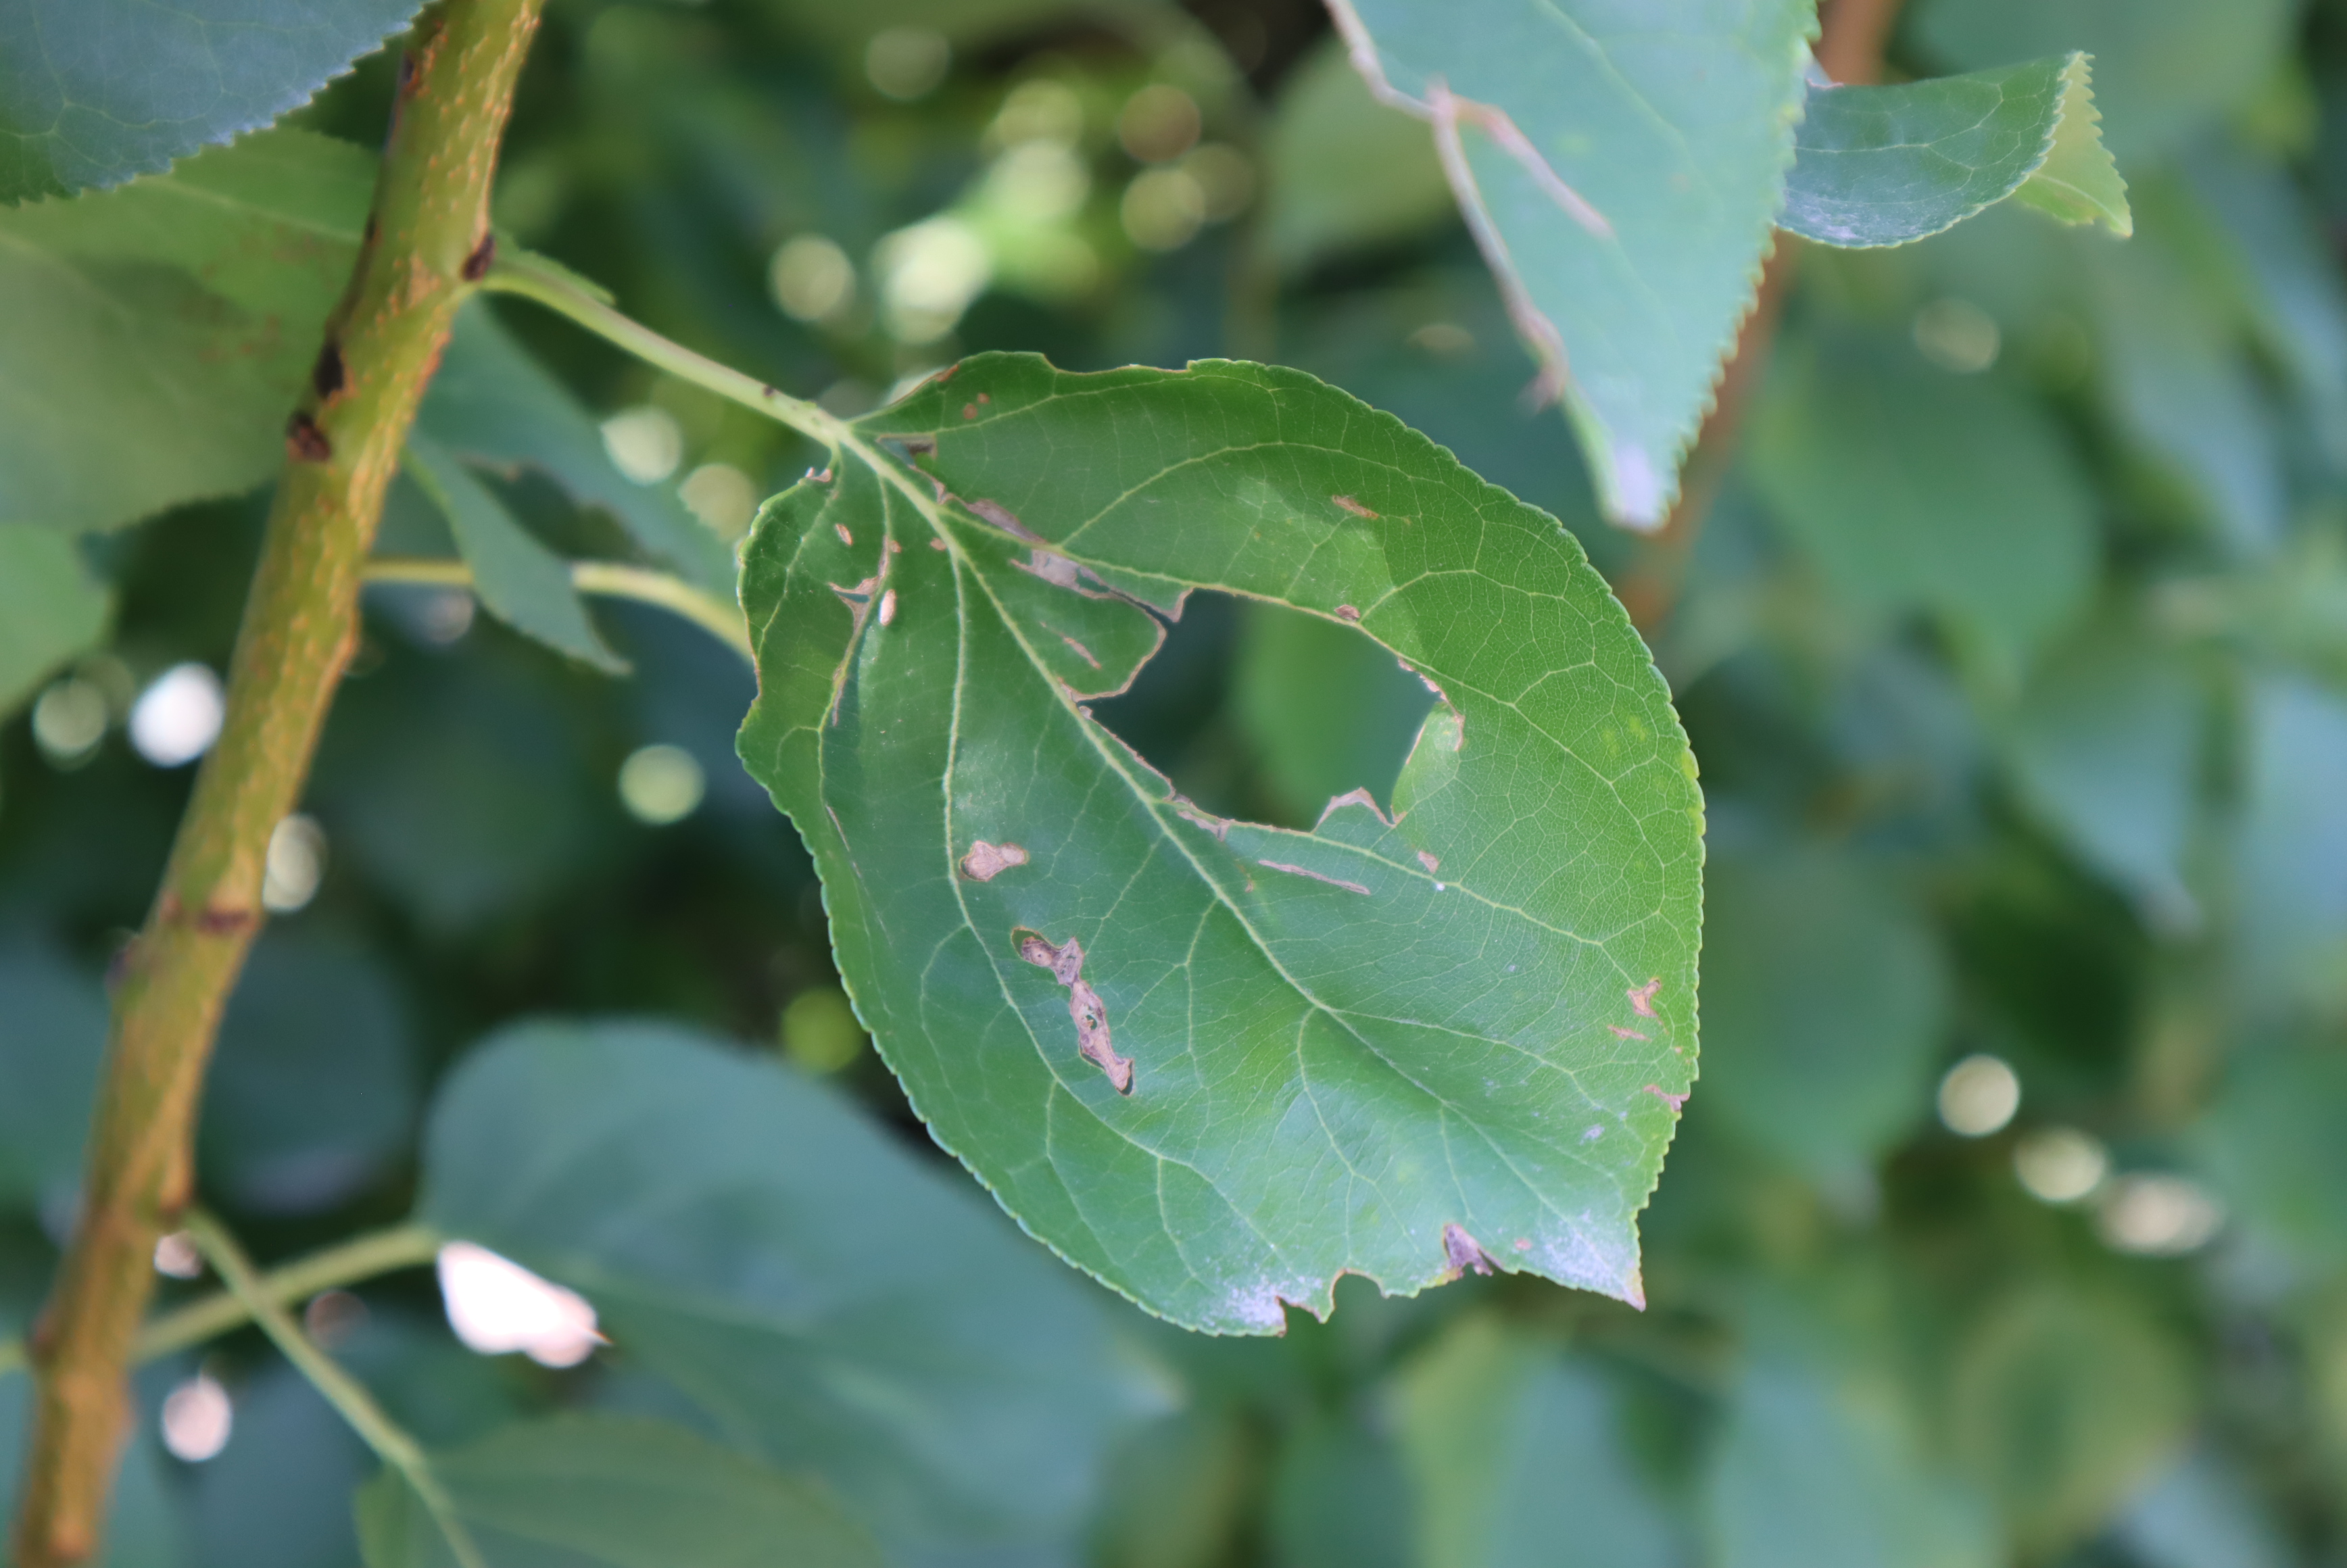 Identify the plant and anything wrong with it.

apricot, mechanical damage, shot hole disease
